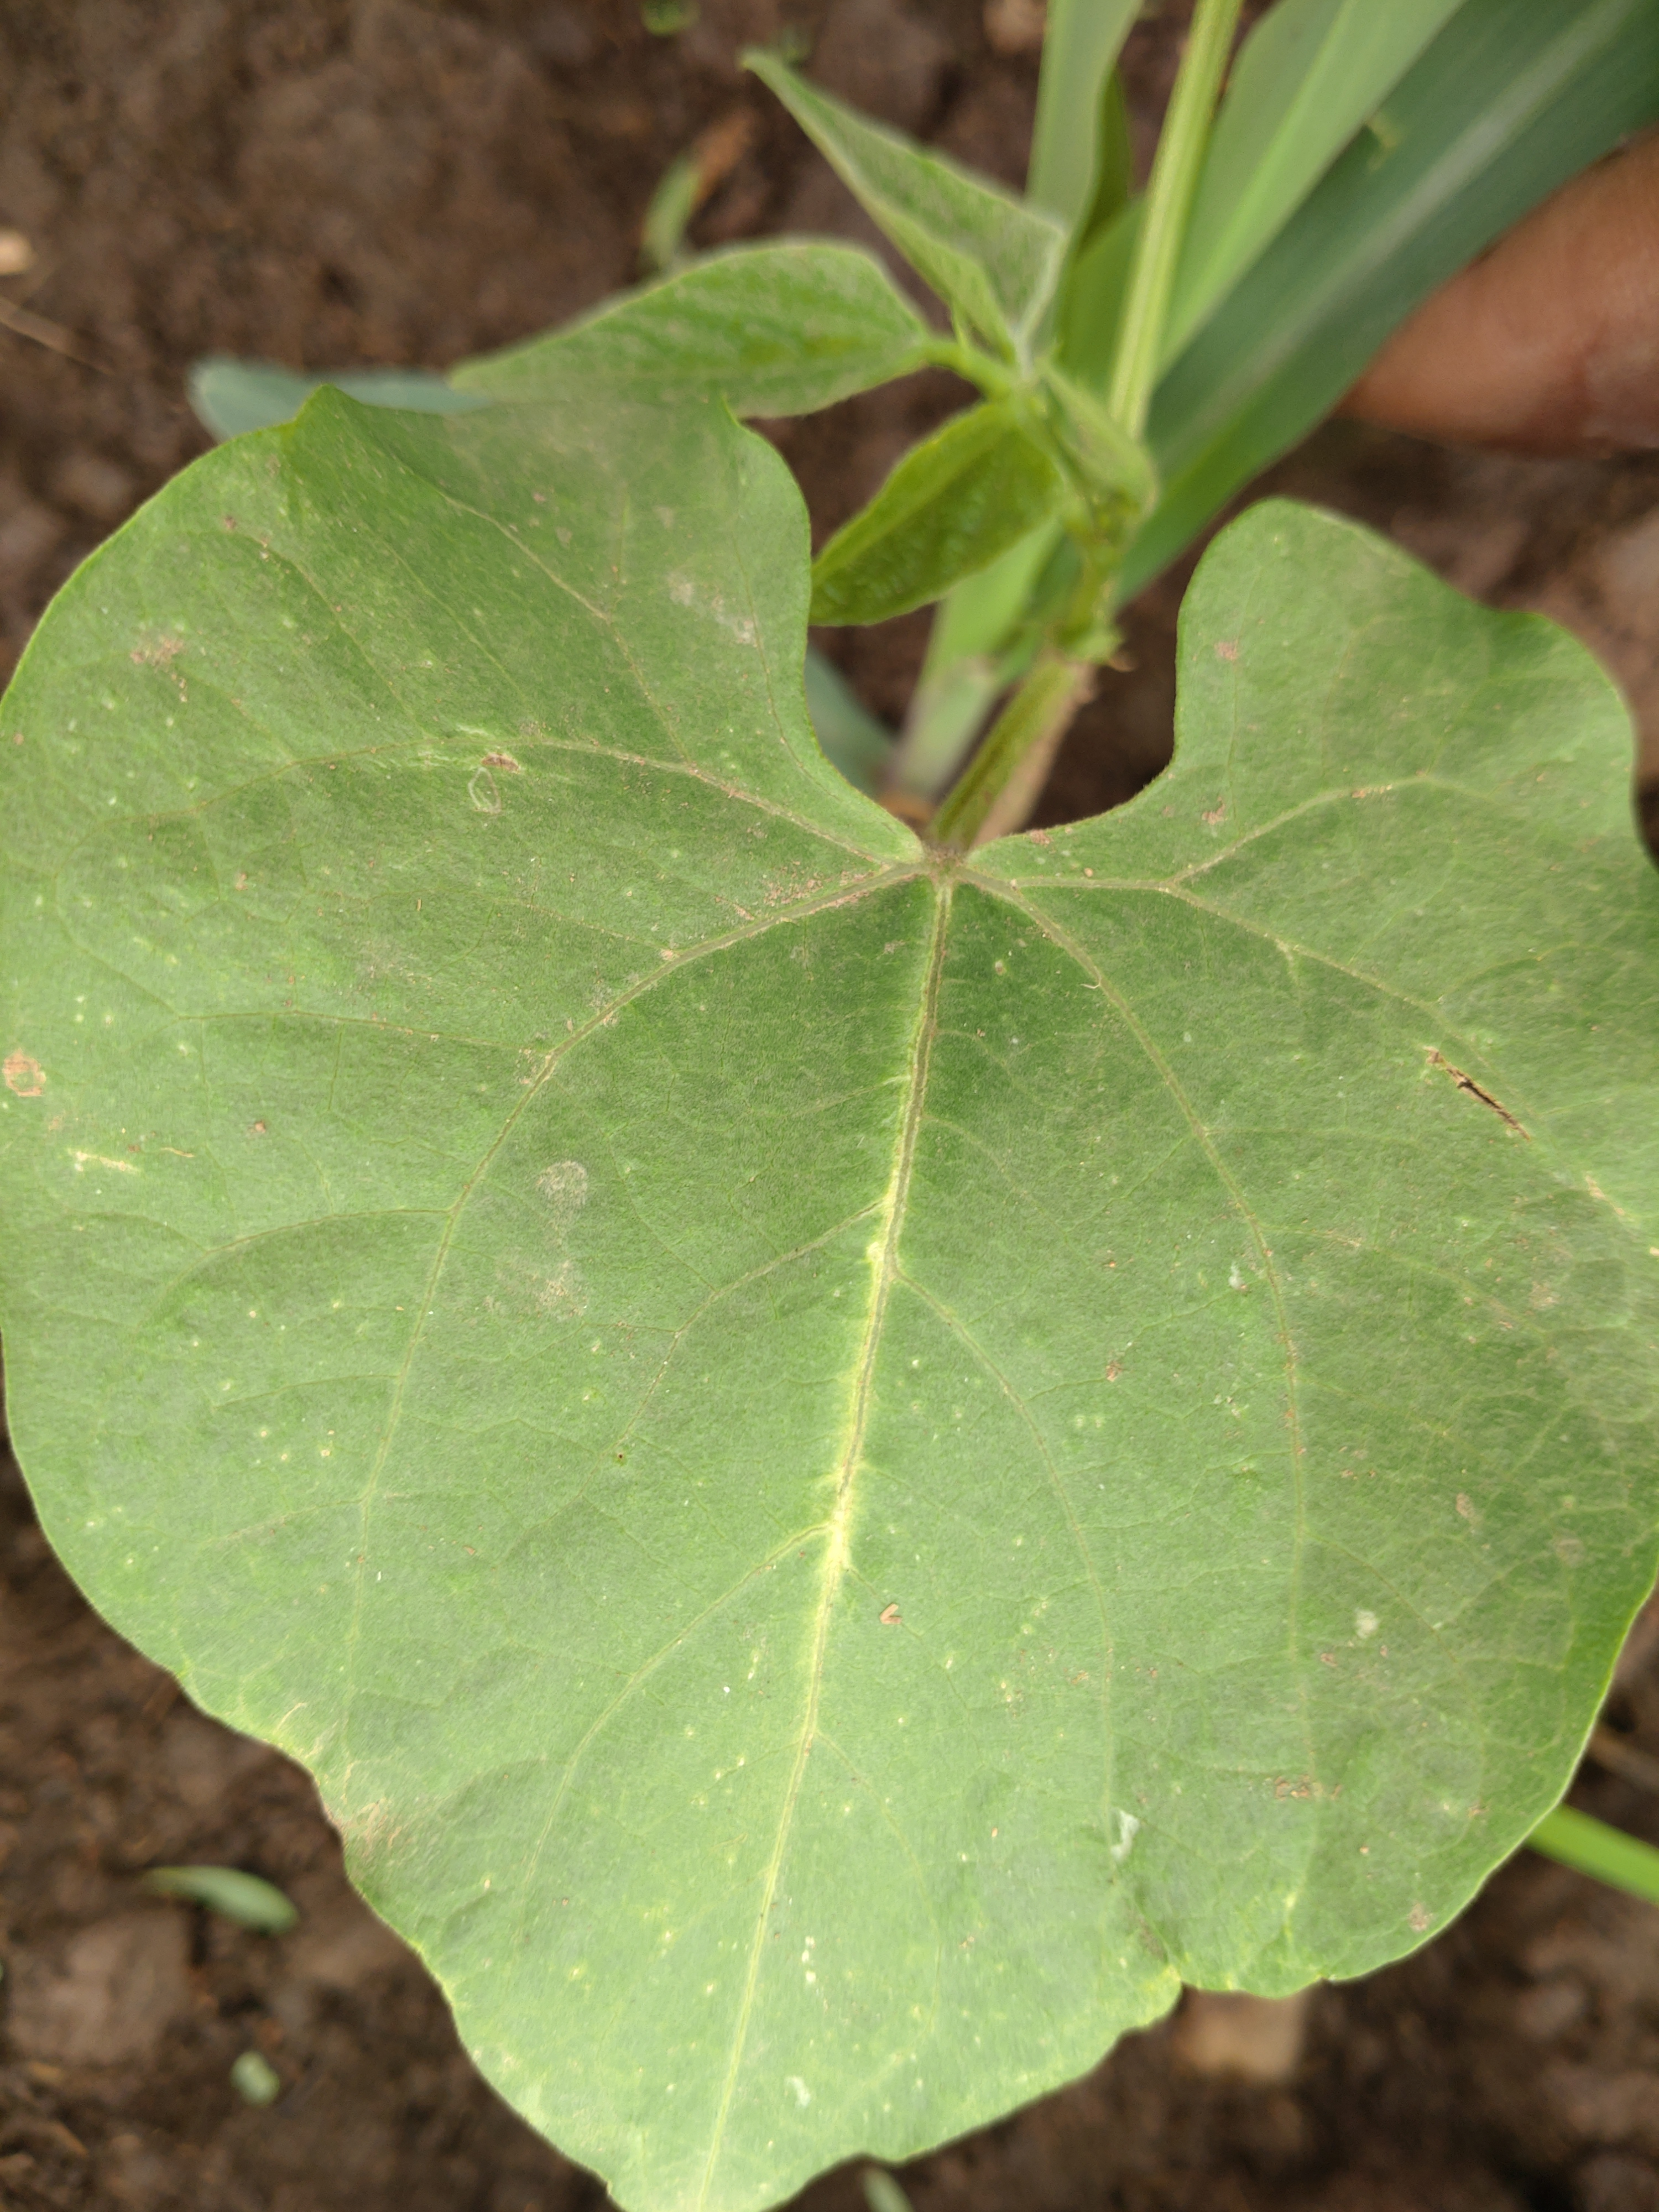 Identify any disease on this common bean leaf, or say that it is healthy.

healthy
